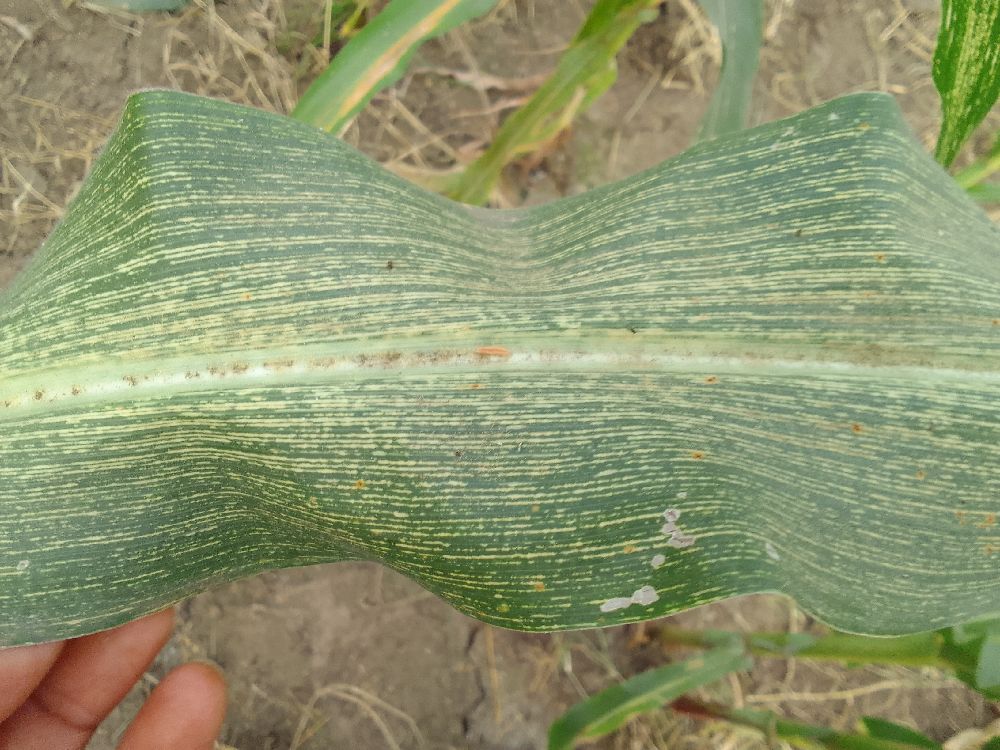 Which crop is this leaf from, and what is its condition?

maize, maize streak virus
